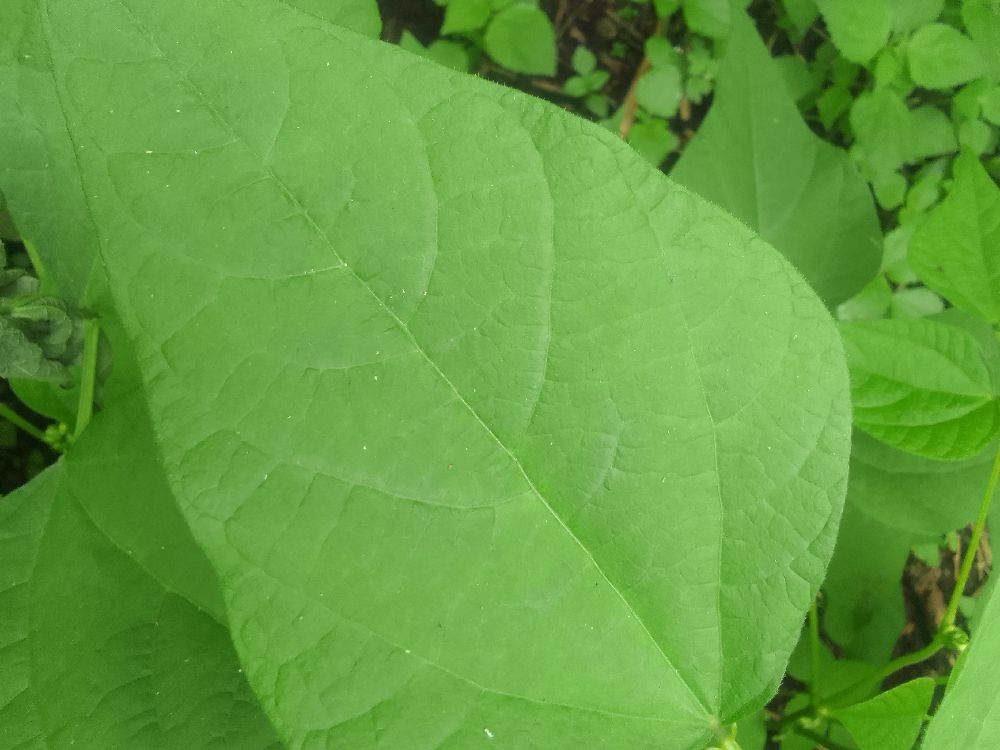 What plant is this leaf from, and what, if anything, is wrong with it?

common bean, healthy
